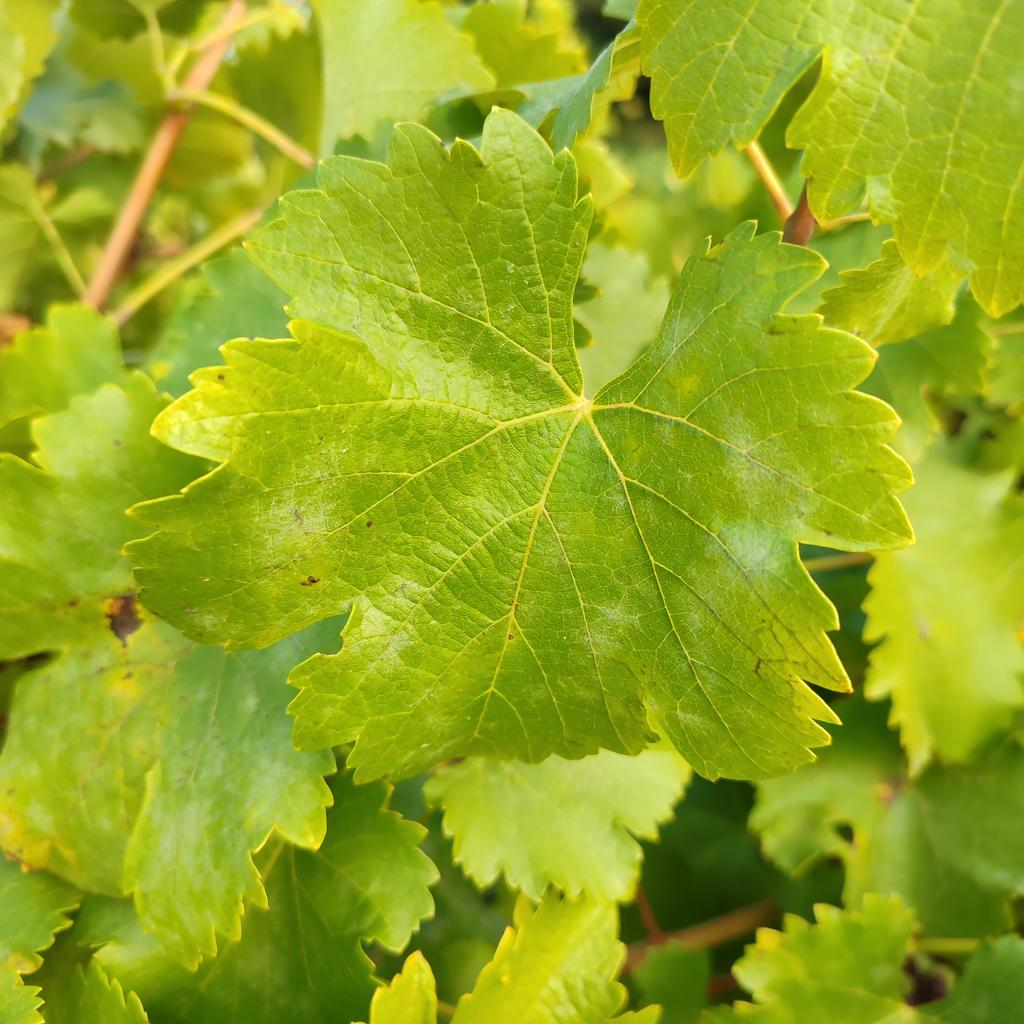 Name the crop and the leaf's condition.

grapevine, powdery mildew
